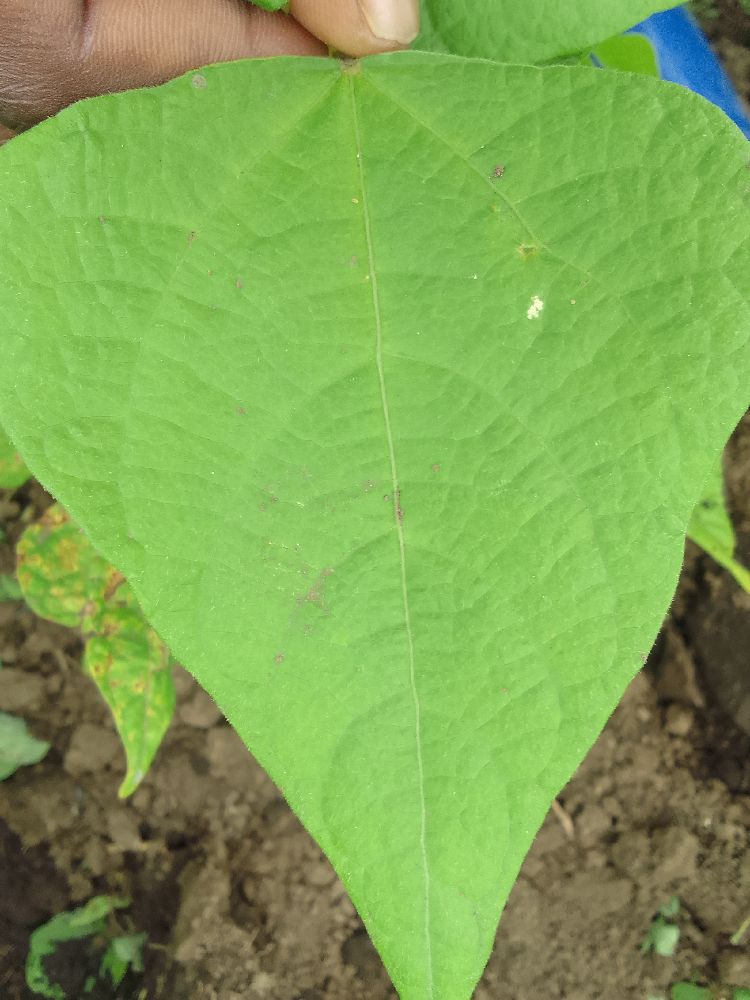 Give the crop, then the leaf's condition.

common bean, healthy
